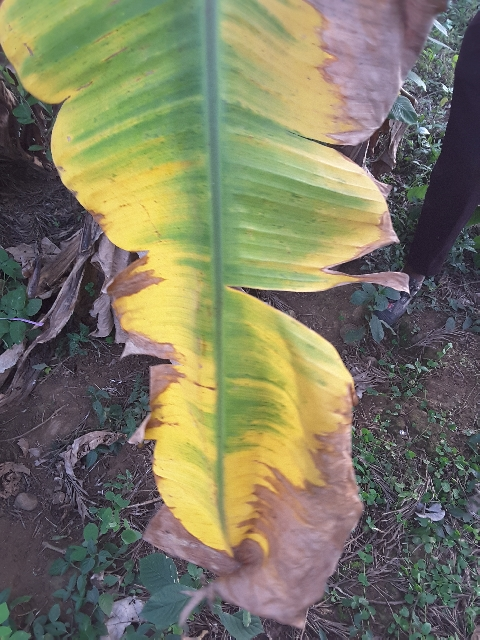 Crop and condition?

banana, fusarium wilt race 1
